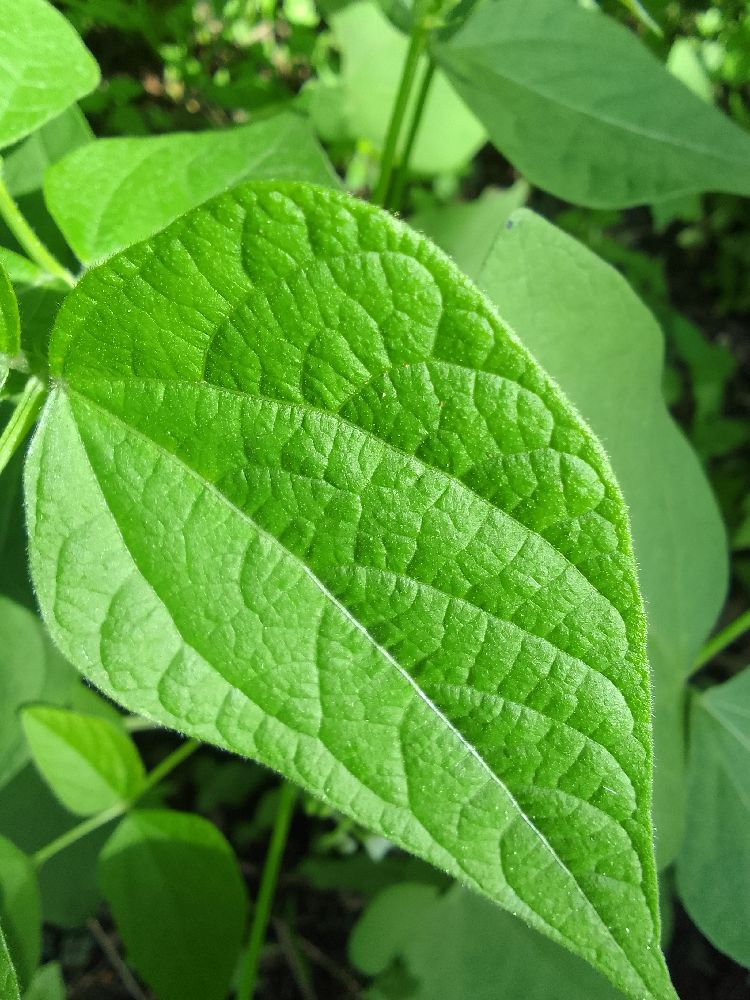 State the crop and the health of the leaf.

common bean, healthy
